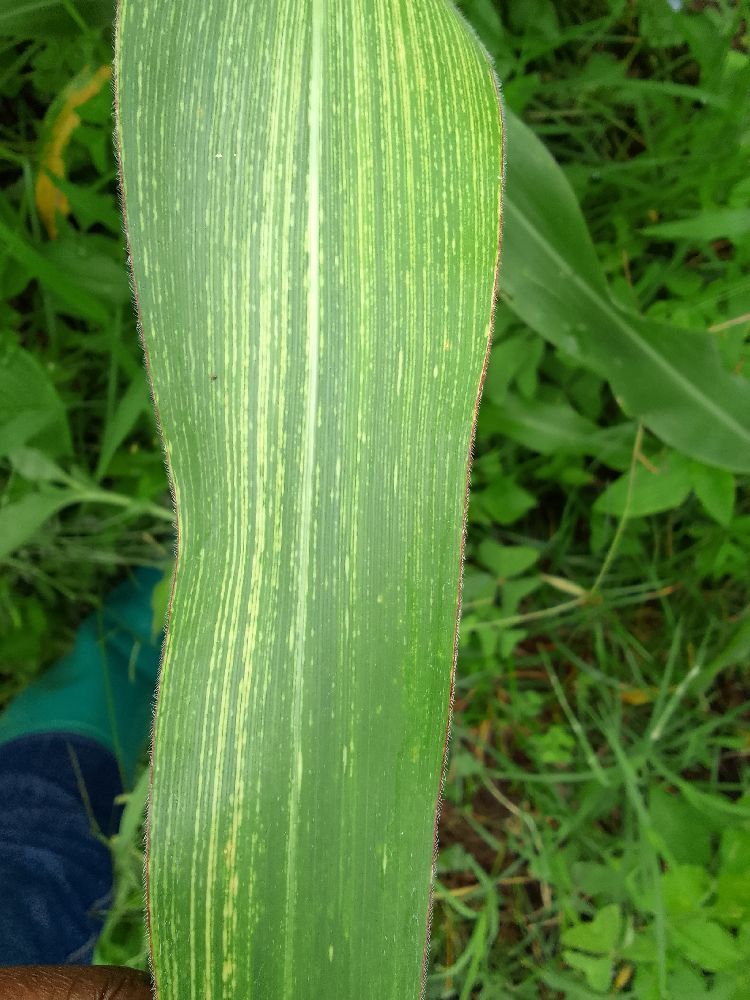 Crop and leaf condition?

maize, maize streak virus
